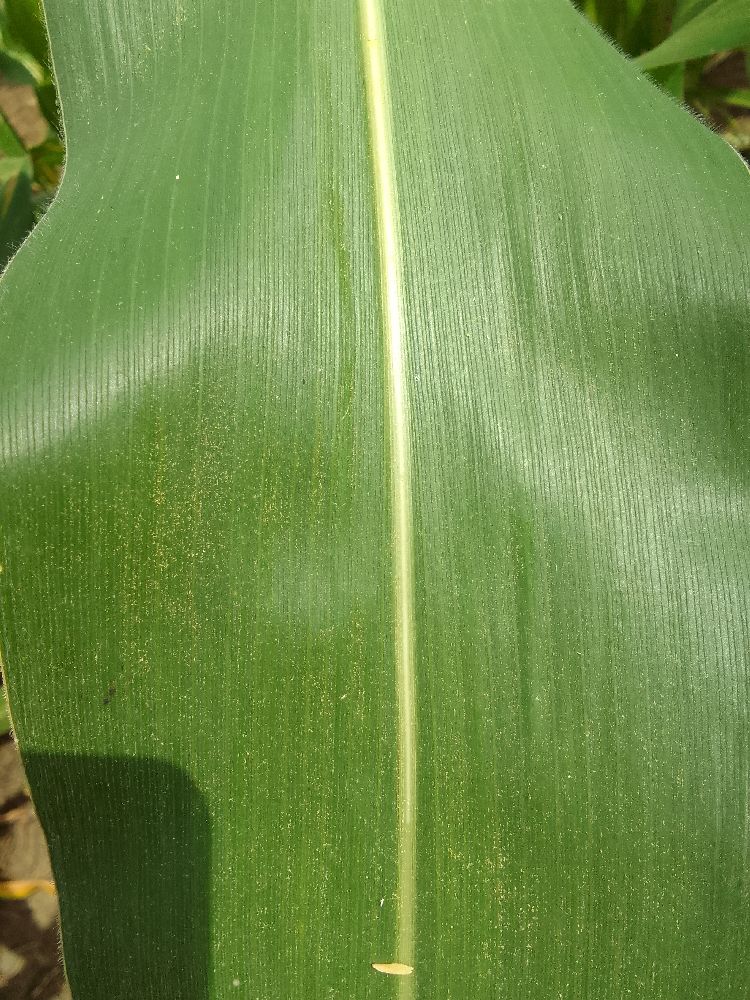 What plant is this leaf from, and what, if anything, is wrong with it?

maize, healthy
